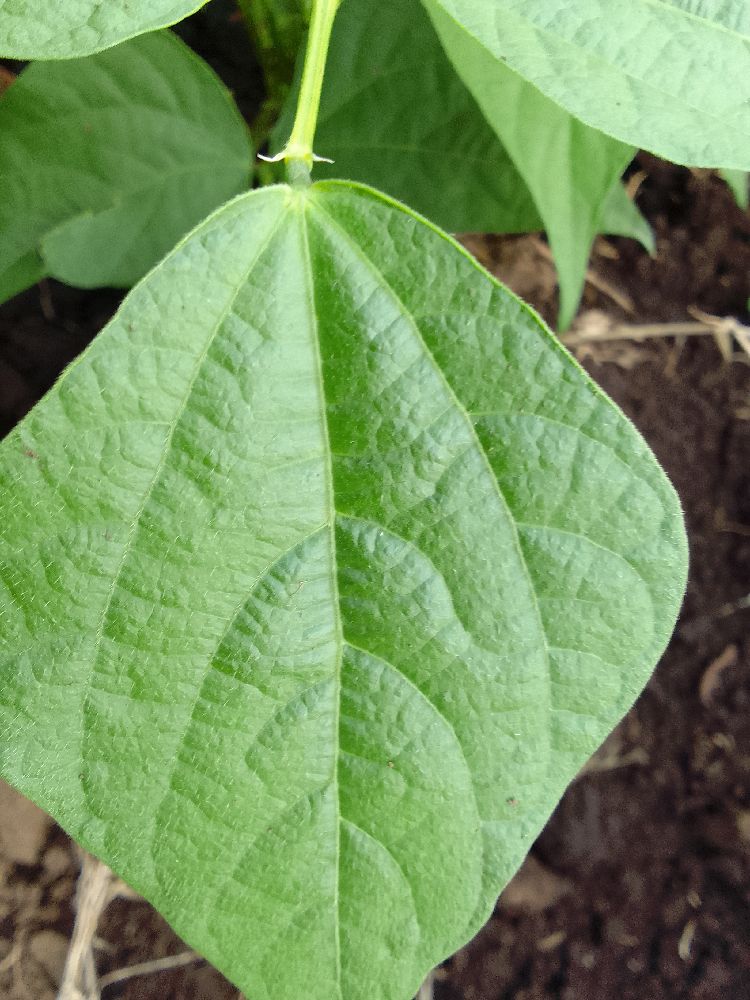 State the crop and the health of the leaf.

common bean, healthy
